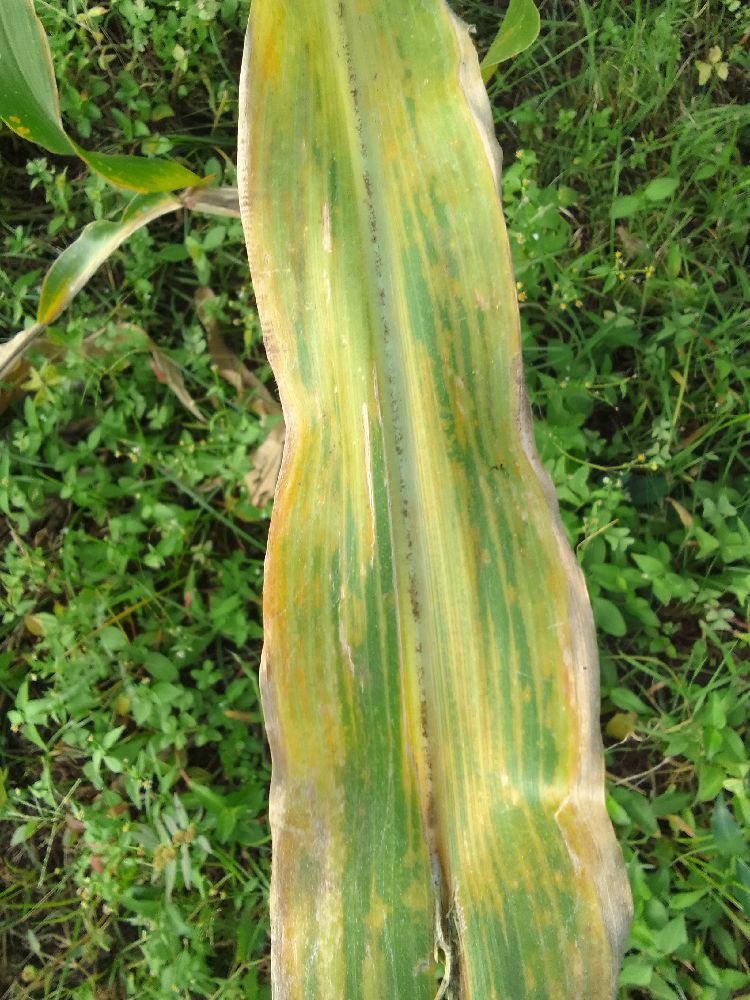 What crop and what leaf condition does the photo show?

maize, maize lethal necrosis
